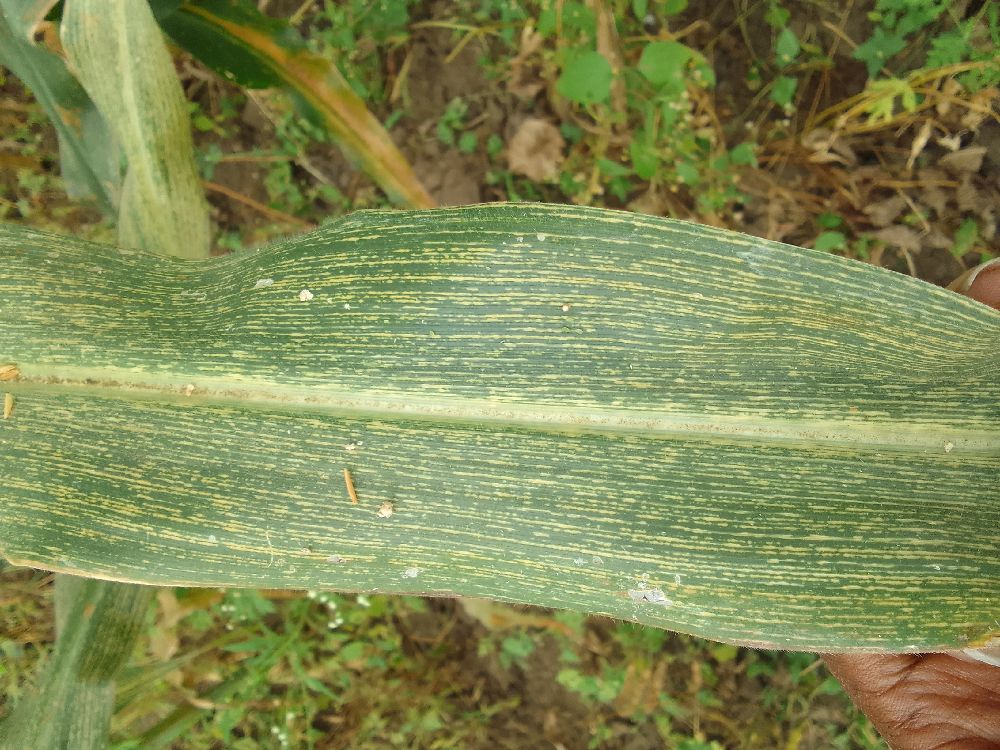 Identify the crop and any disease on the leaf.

maize, maize streak virus
